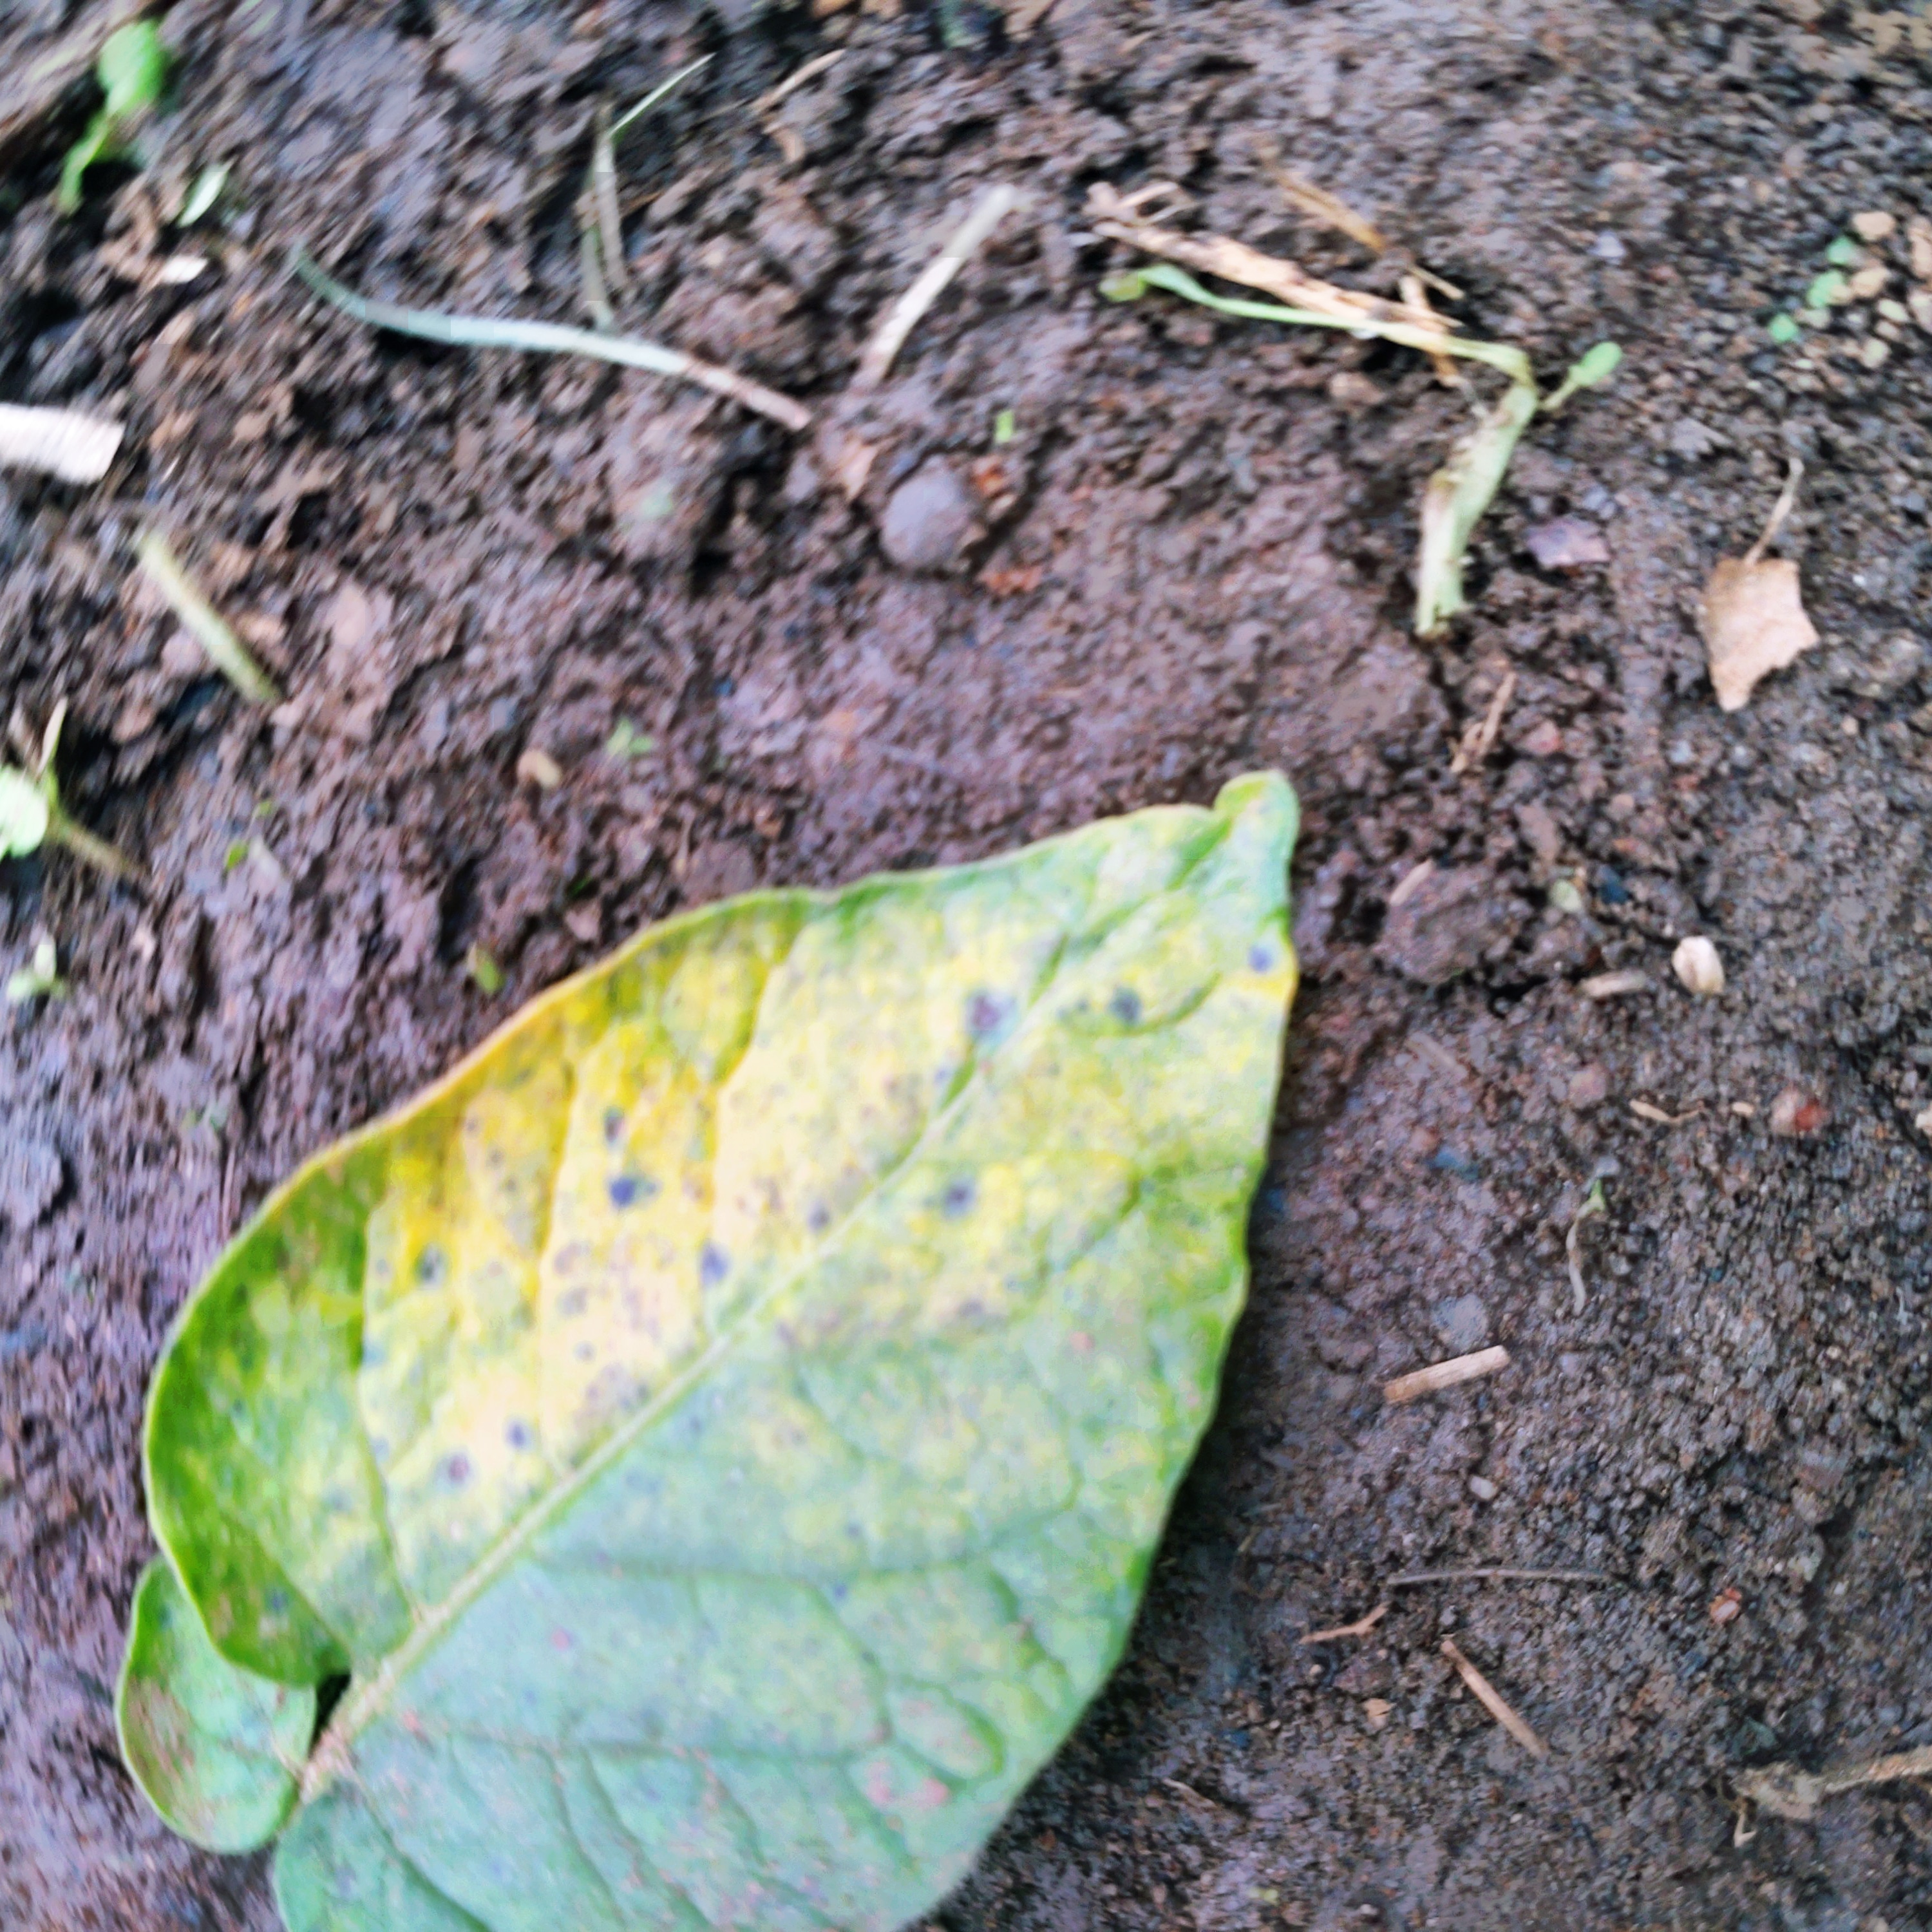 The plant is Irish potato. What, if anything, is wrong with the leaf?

late blight
